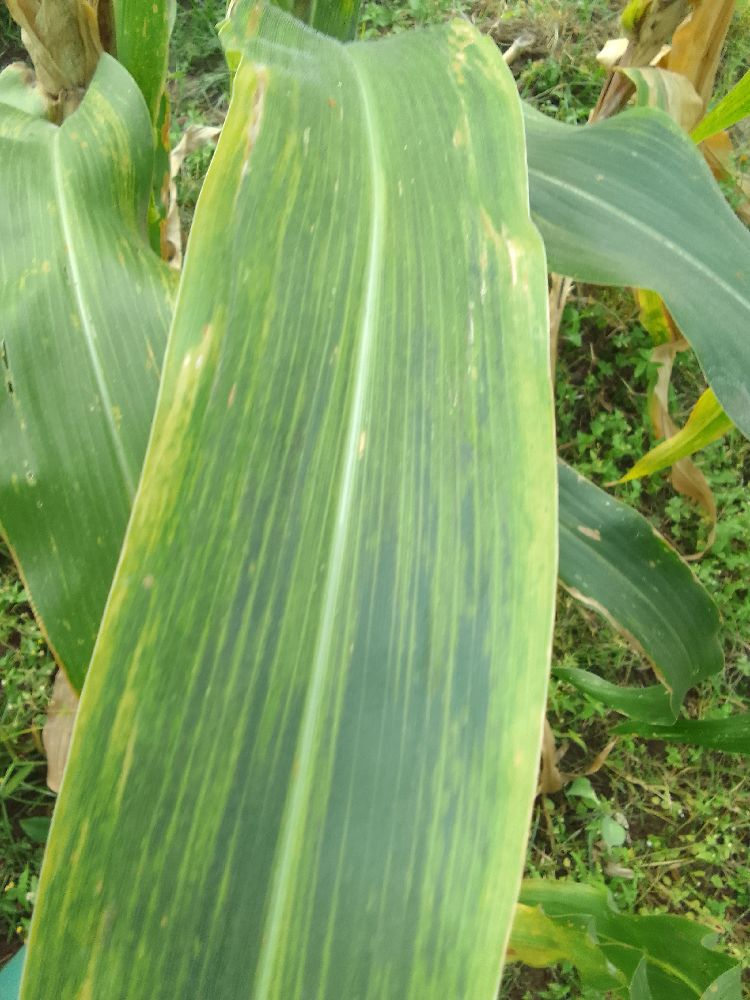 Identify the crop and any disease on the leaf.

maize, maize lethal necrosis
